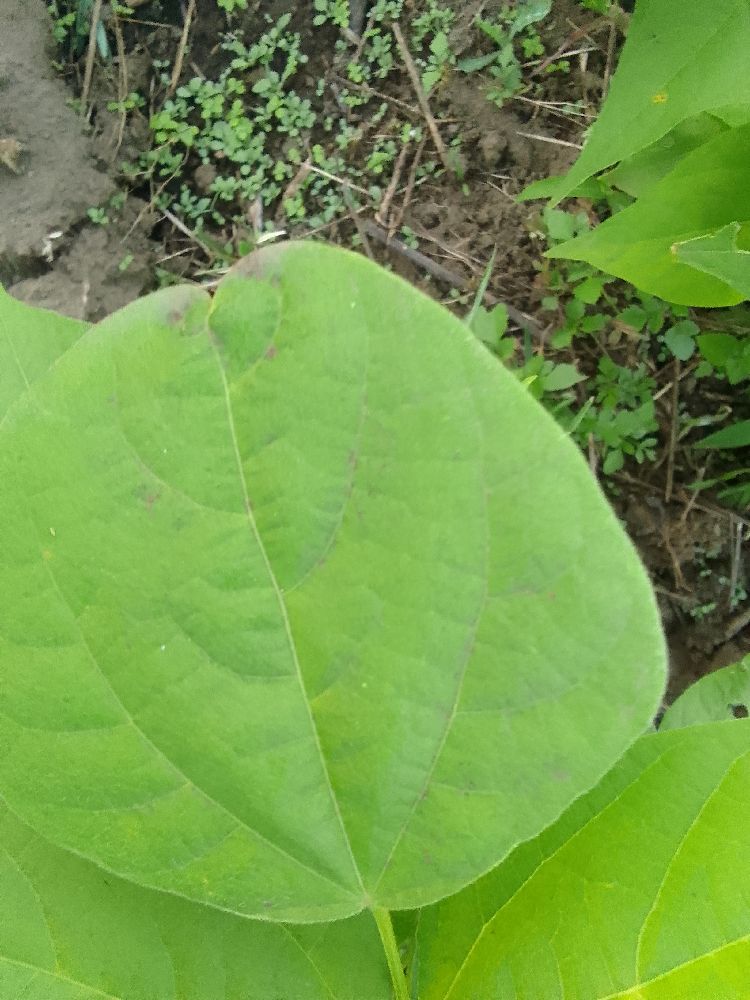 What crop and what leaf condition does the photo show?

common bean, healthy
